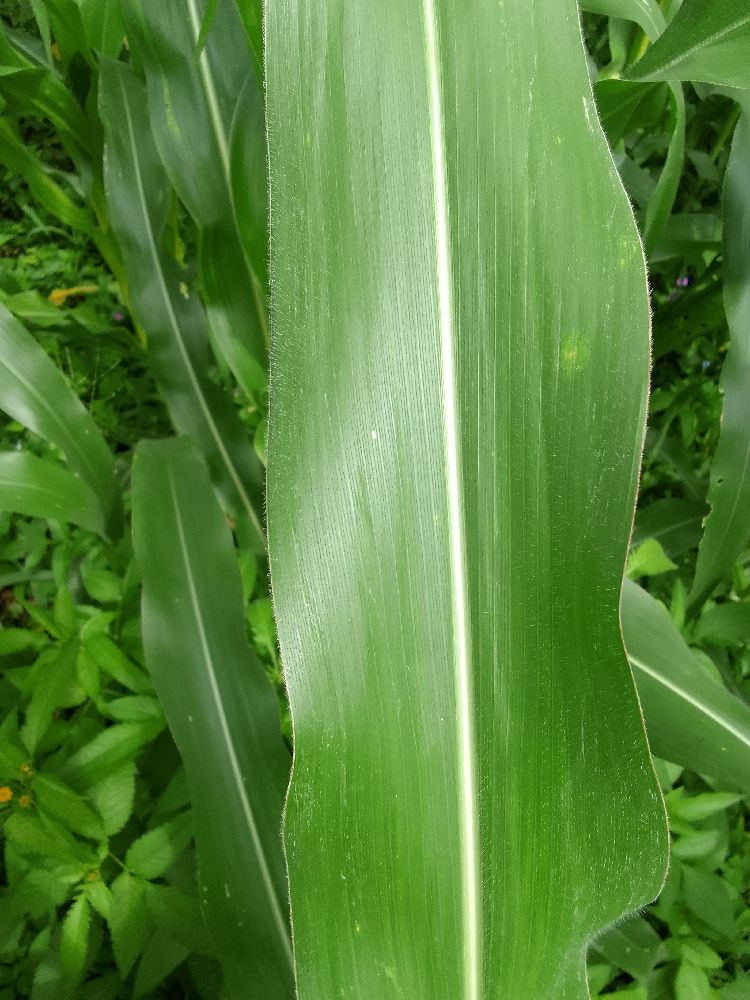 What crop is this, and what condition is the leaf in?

maize, healthy
